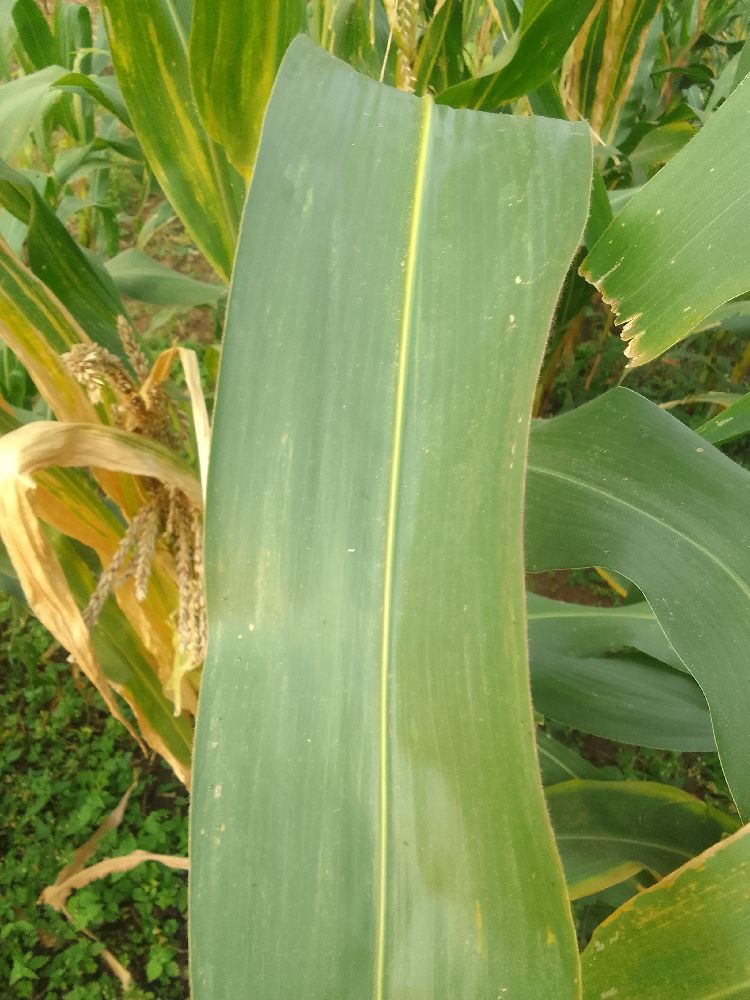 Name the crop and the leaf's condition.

maize, healthy
